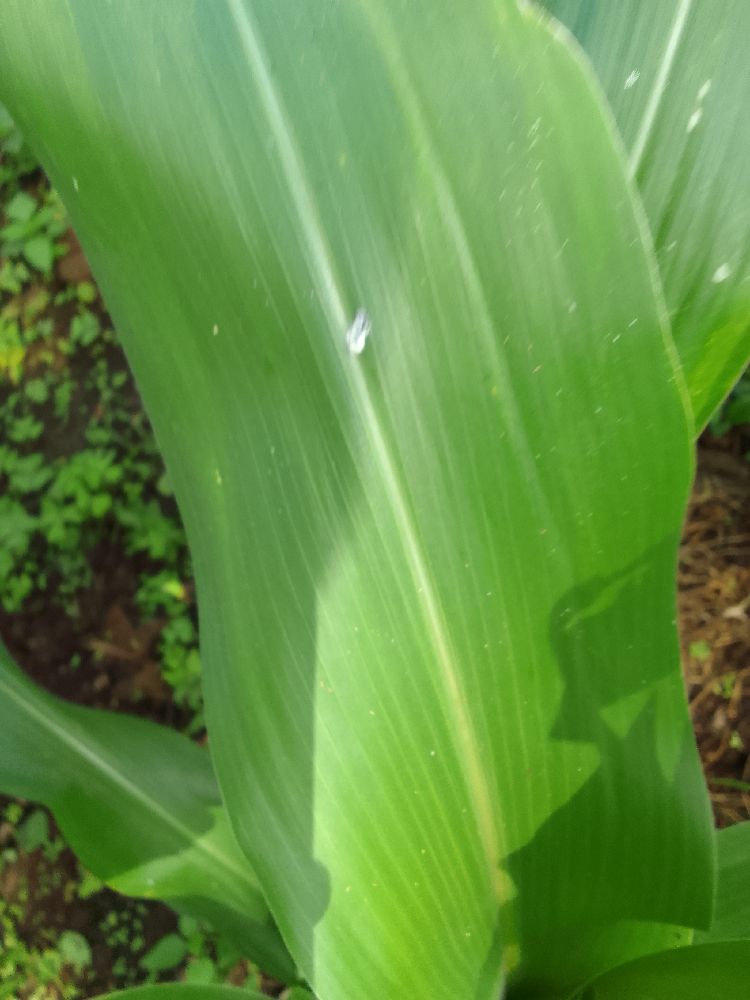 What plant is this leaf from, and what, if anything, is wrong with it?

maize, healthy
